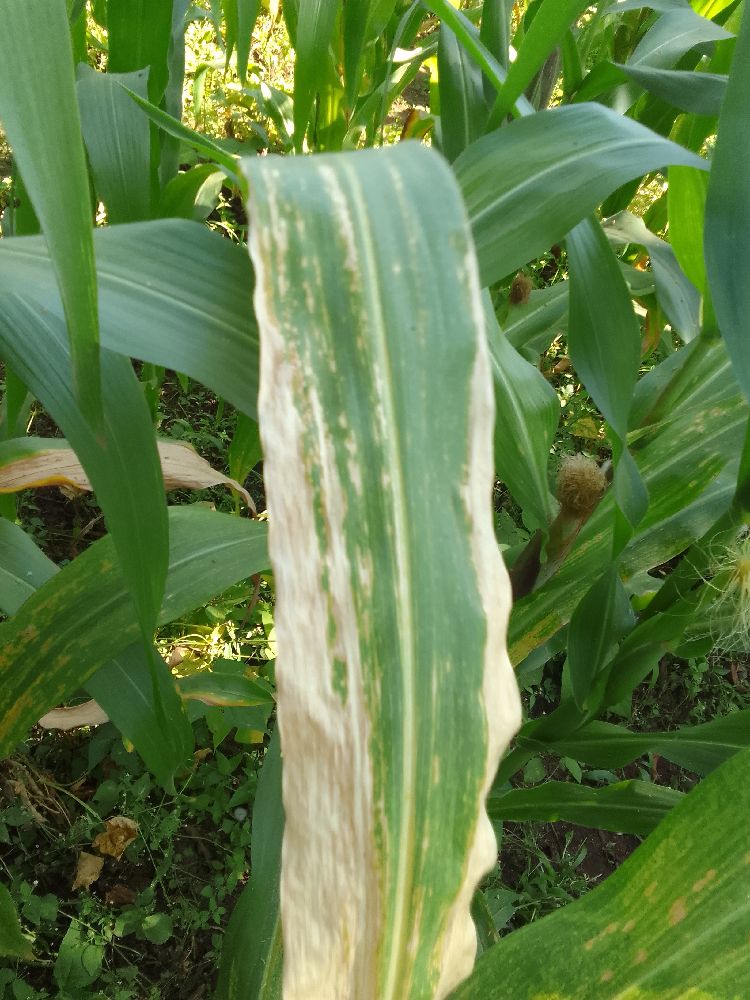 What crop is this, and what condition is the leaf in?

maize, maize lethal necrosis
